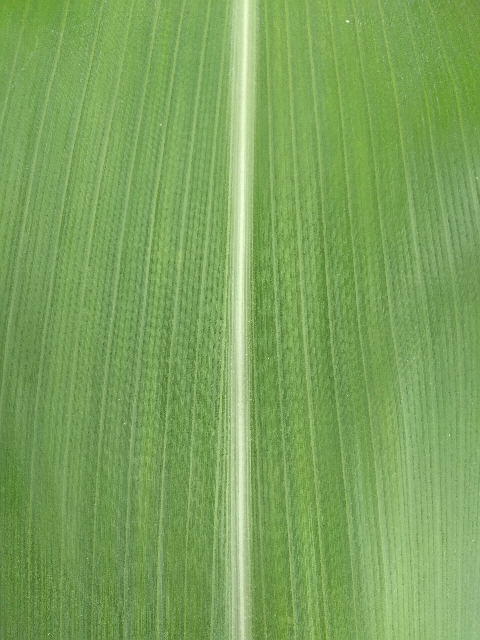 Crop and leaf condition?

maize, healthy
